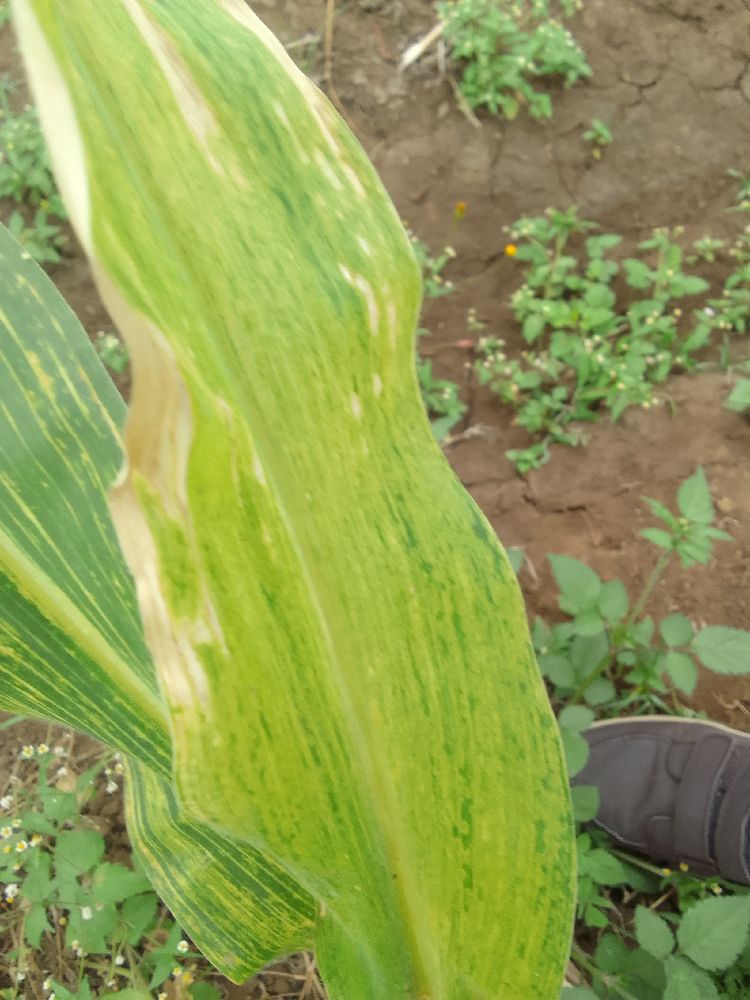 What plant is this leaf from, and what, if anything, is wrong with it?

maize, maize lethal necrosis
